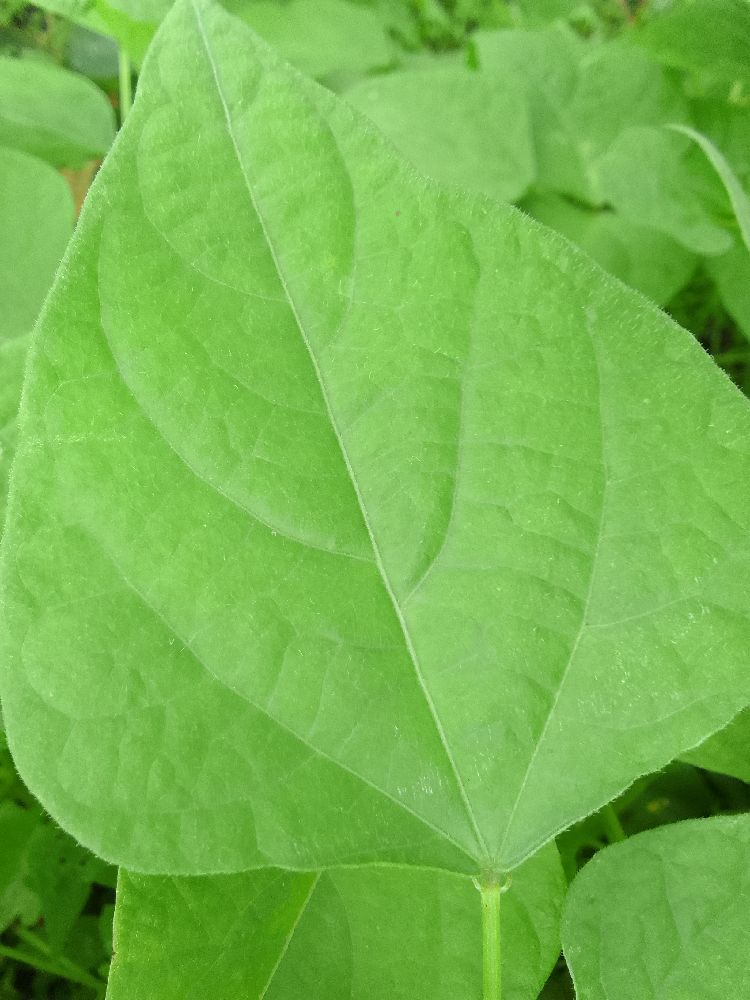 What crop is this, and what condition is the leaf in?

common bean, healthy
